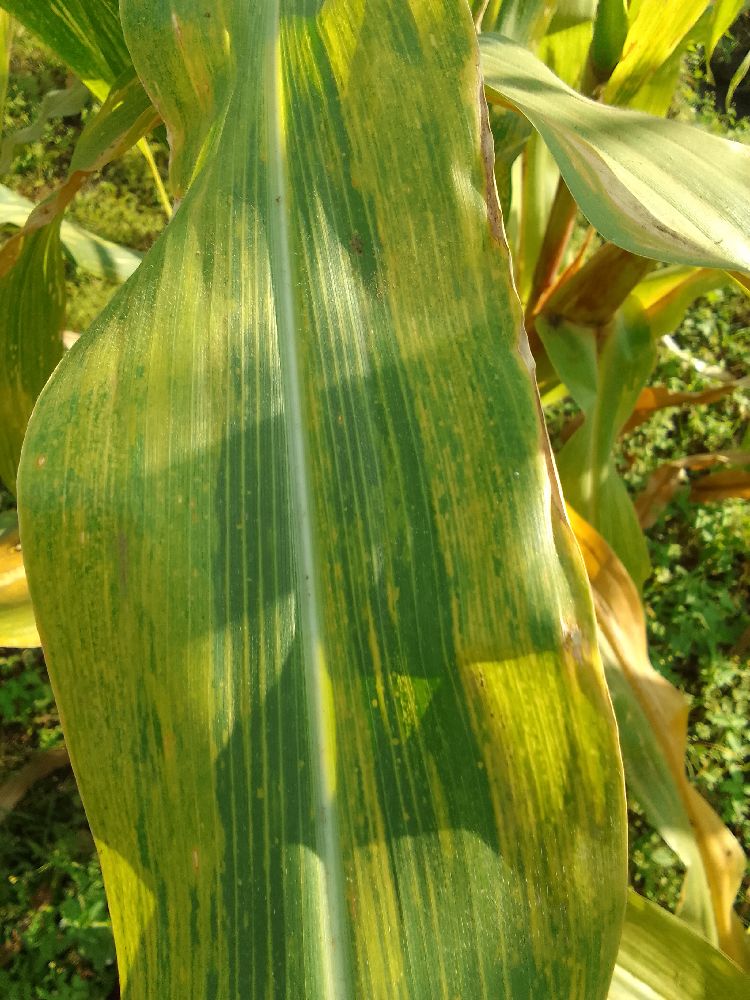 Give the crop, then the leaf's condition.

maize, maize lethal necrosis
